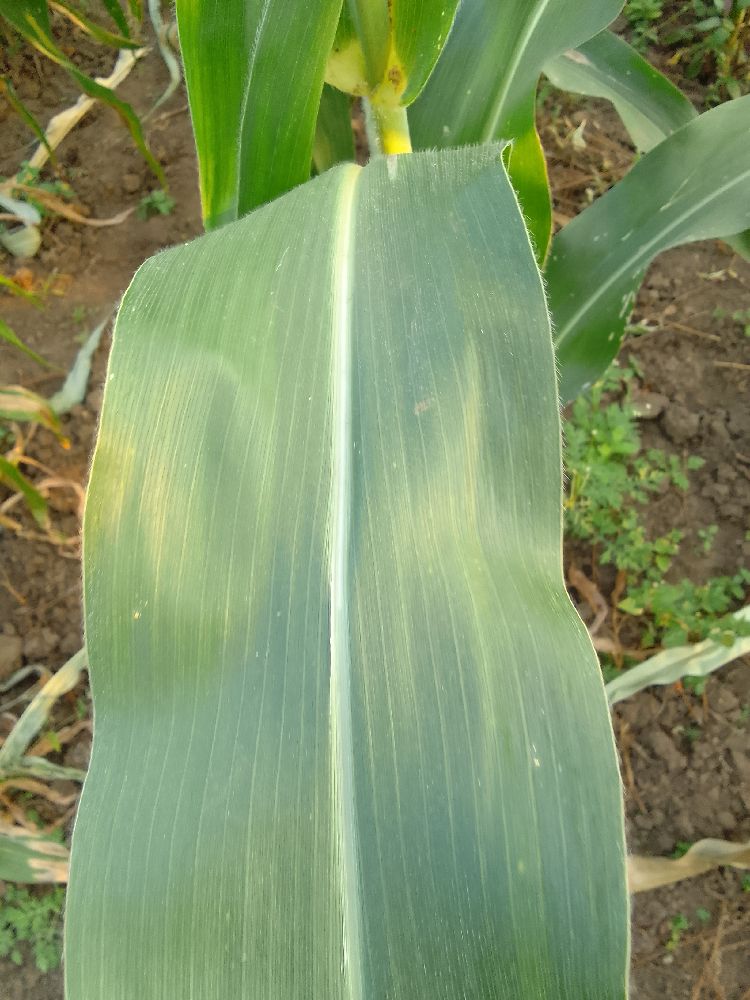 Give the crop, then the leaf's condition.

maize, healthy
